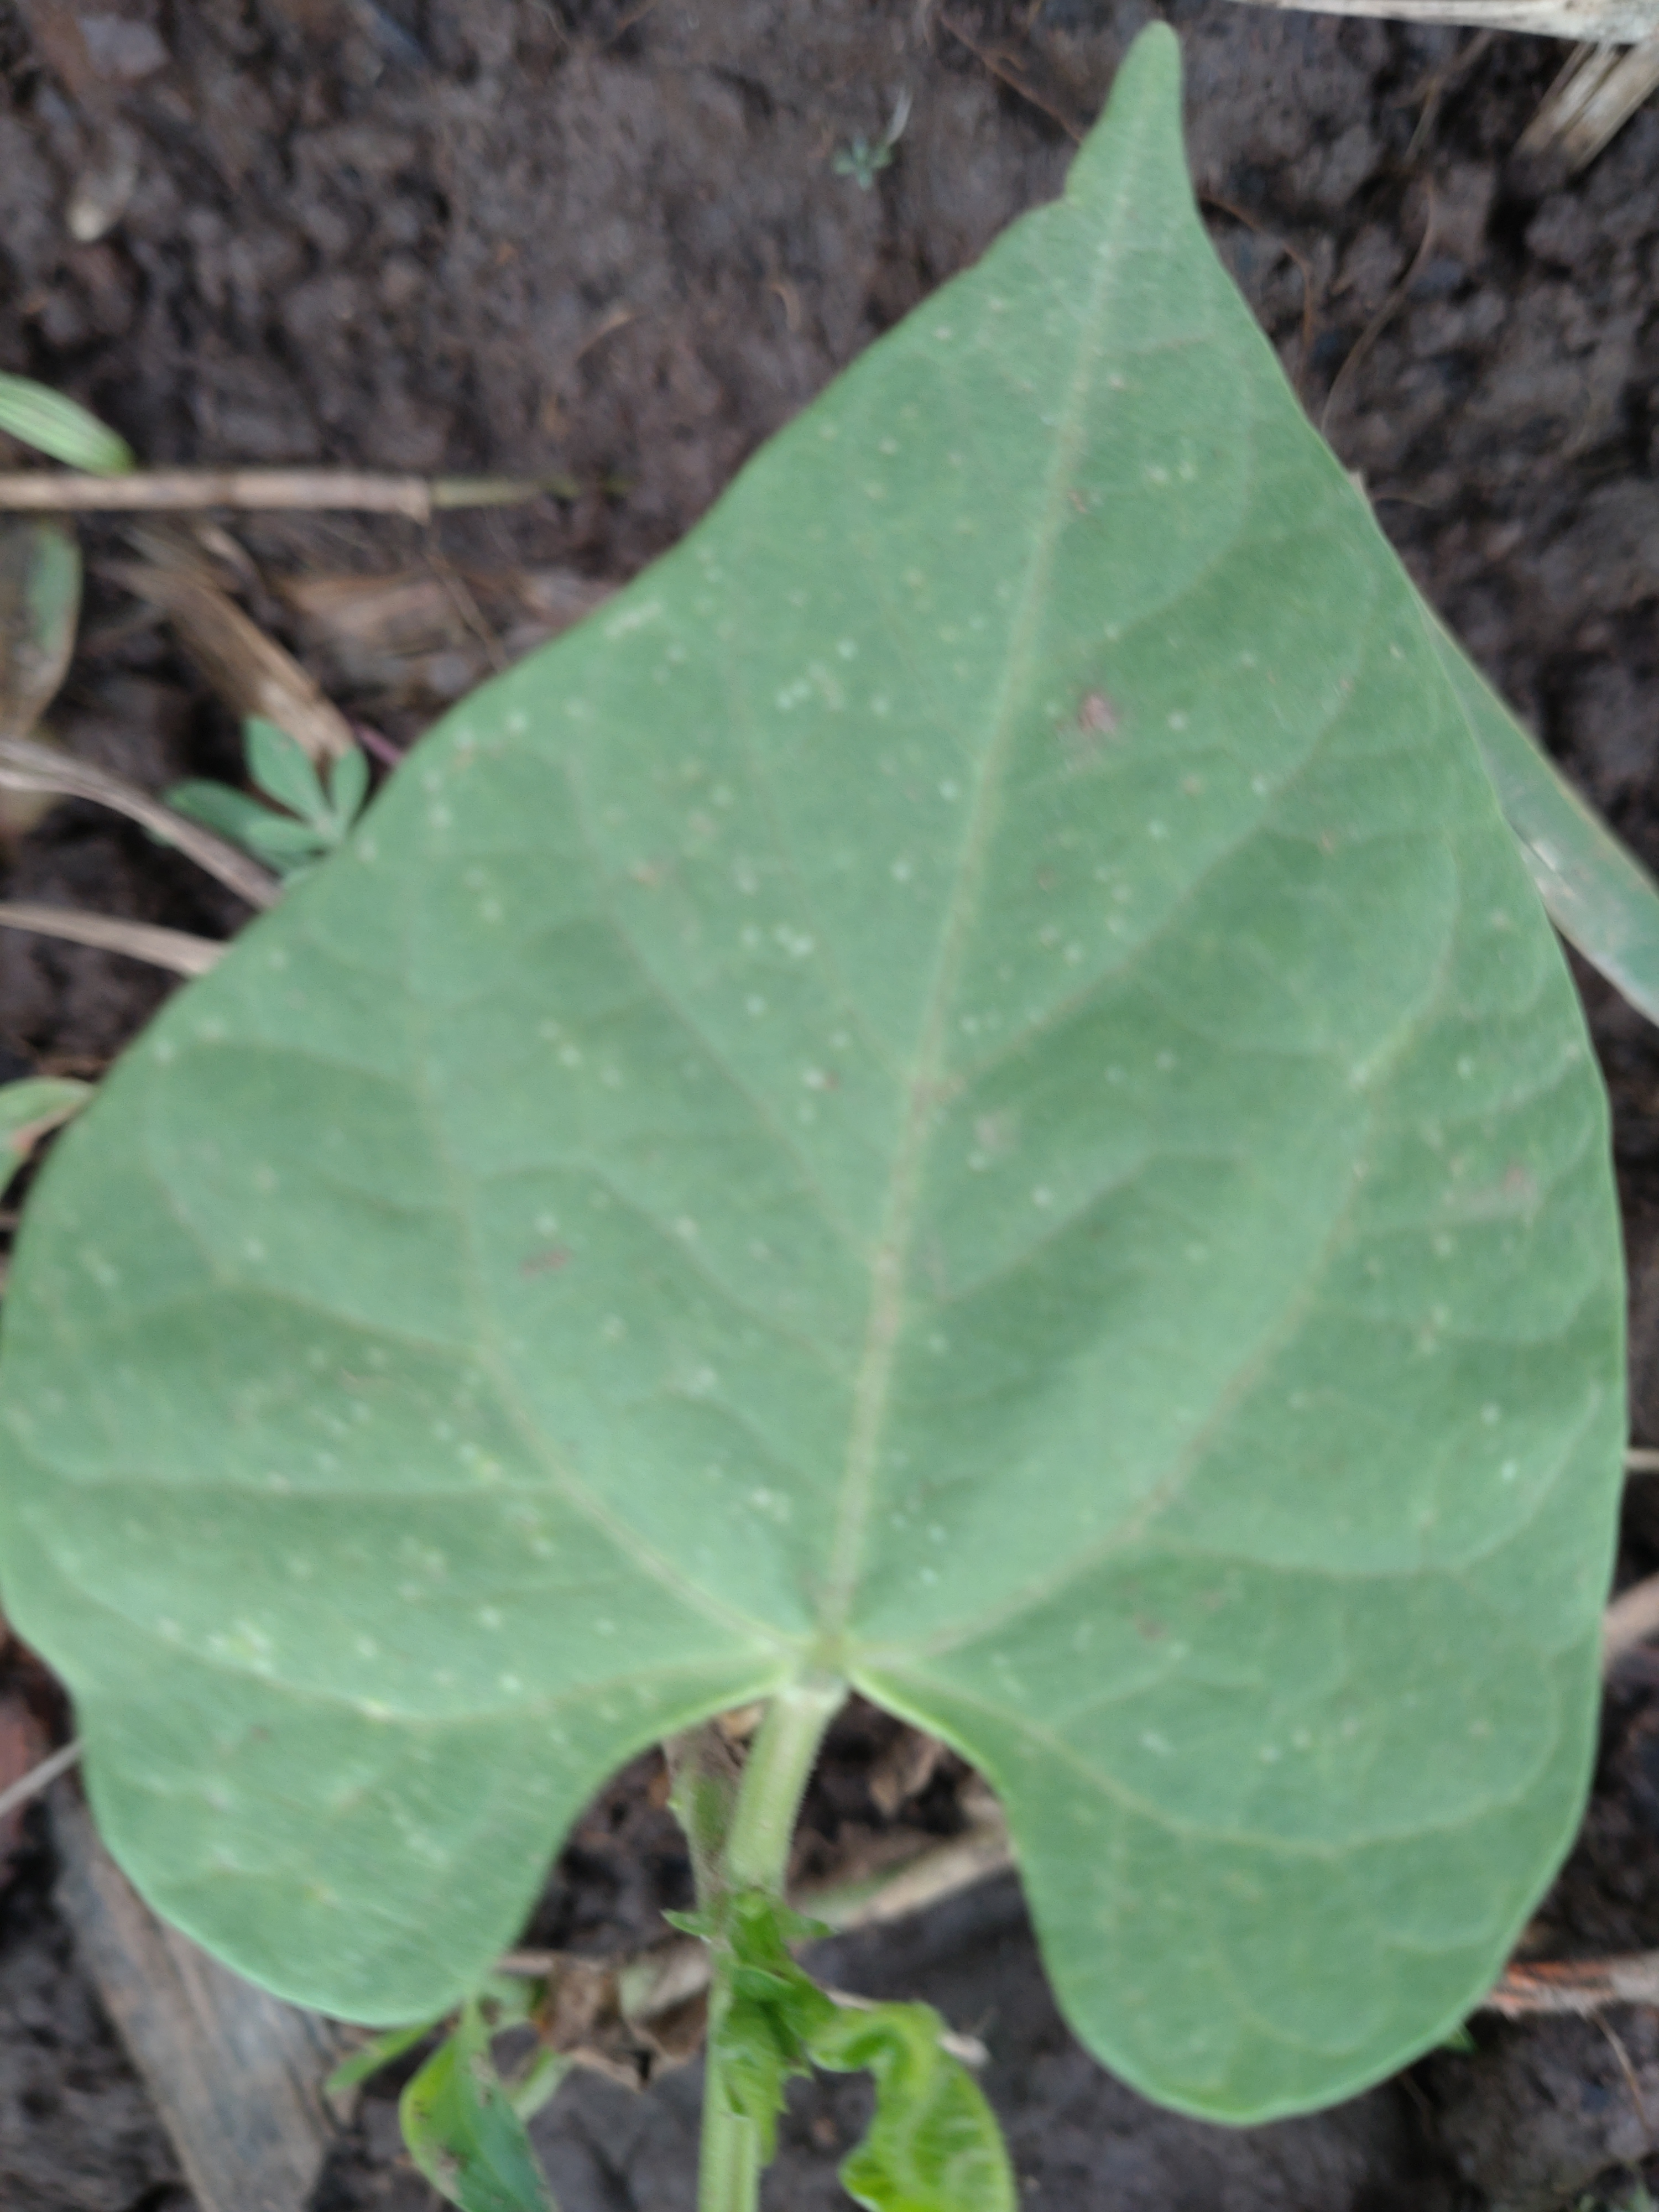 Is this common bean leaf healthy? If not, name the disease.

healthy
